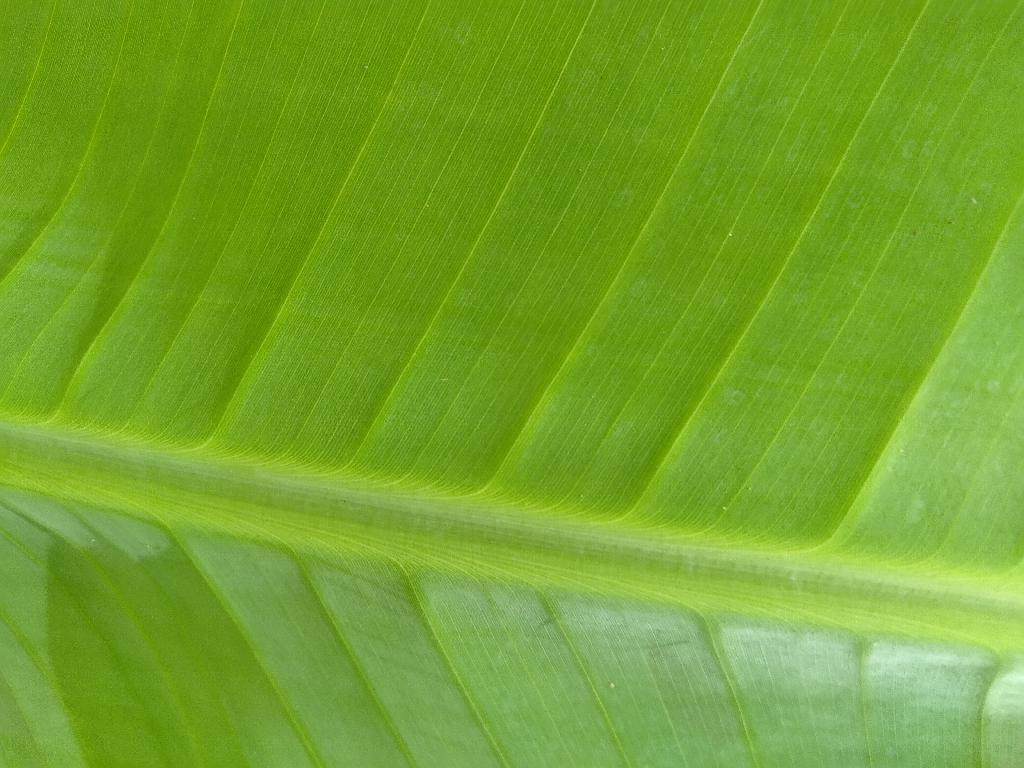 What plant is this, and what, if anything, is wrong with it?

banana, healthy
